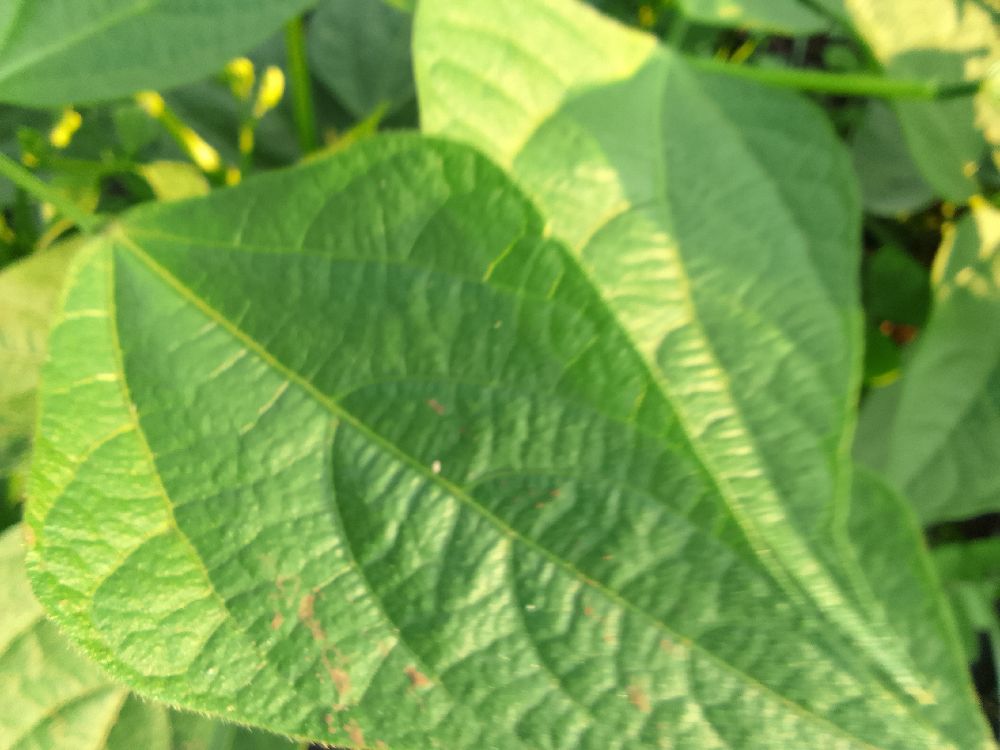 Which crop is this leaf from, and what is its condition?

common bean, healthy
